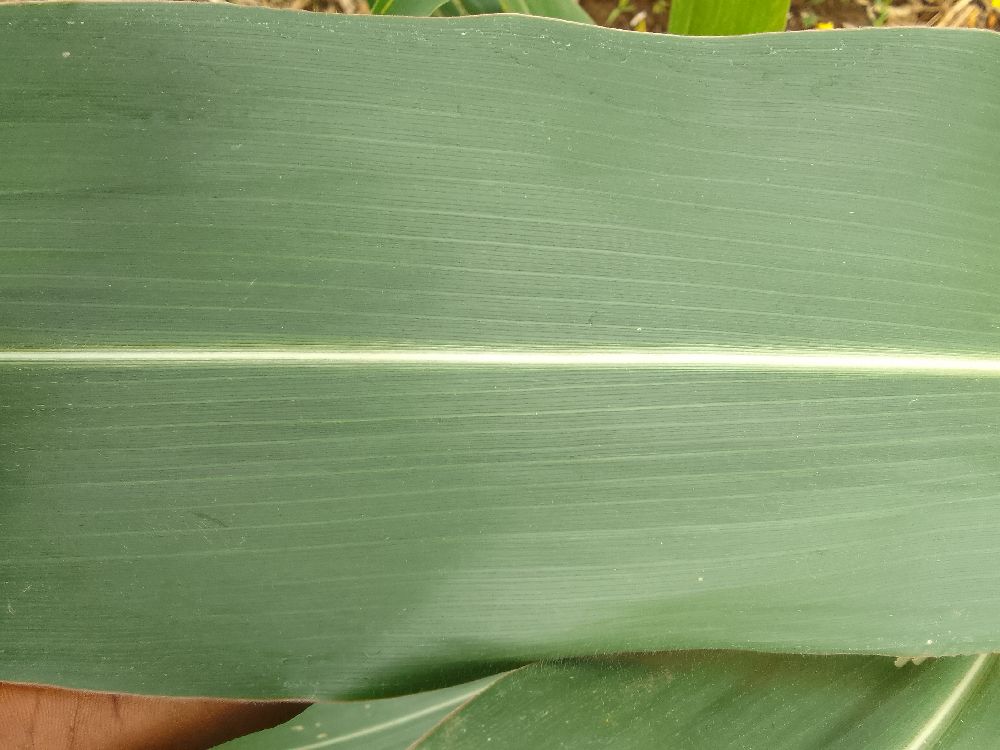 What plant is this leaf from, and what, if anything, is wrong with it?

maize, healthy
